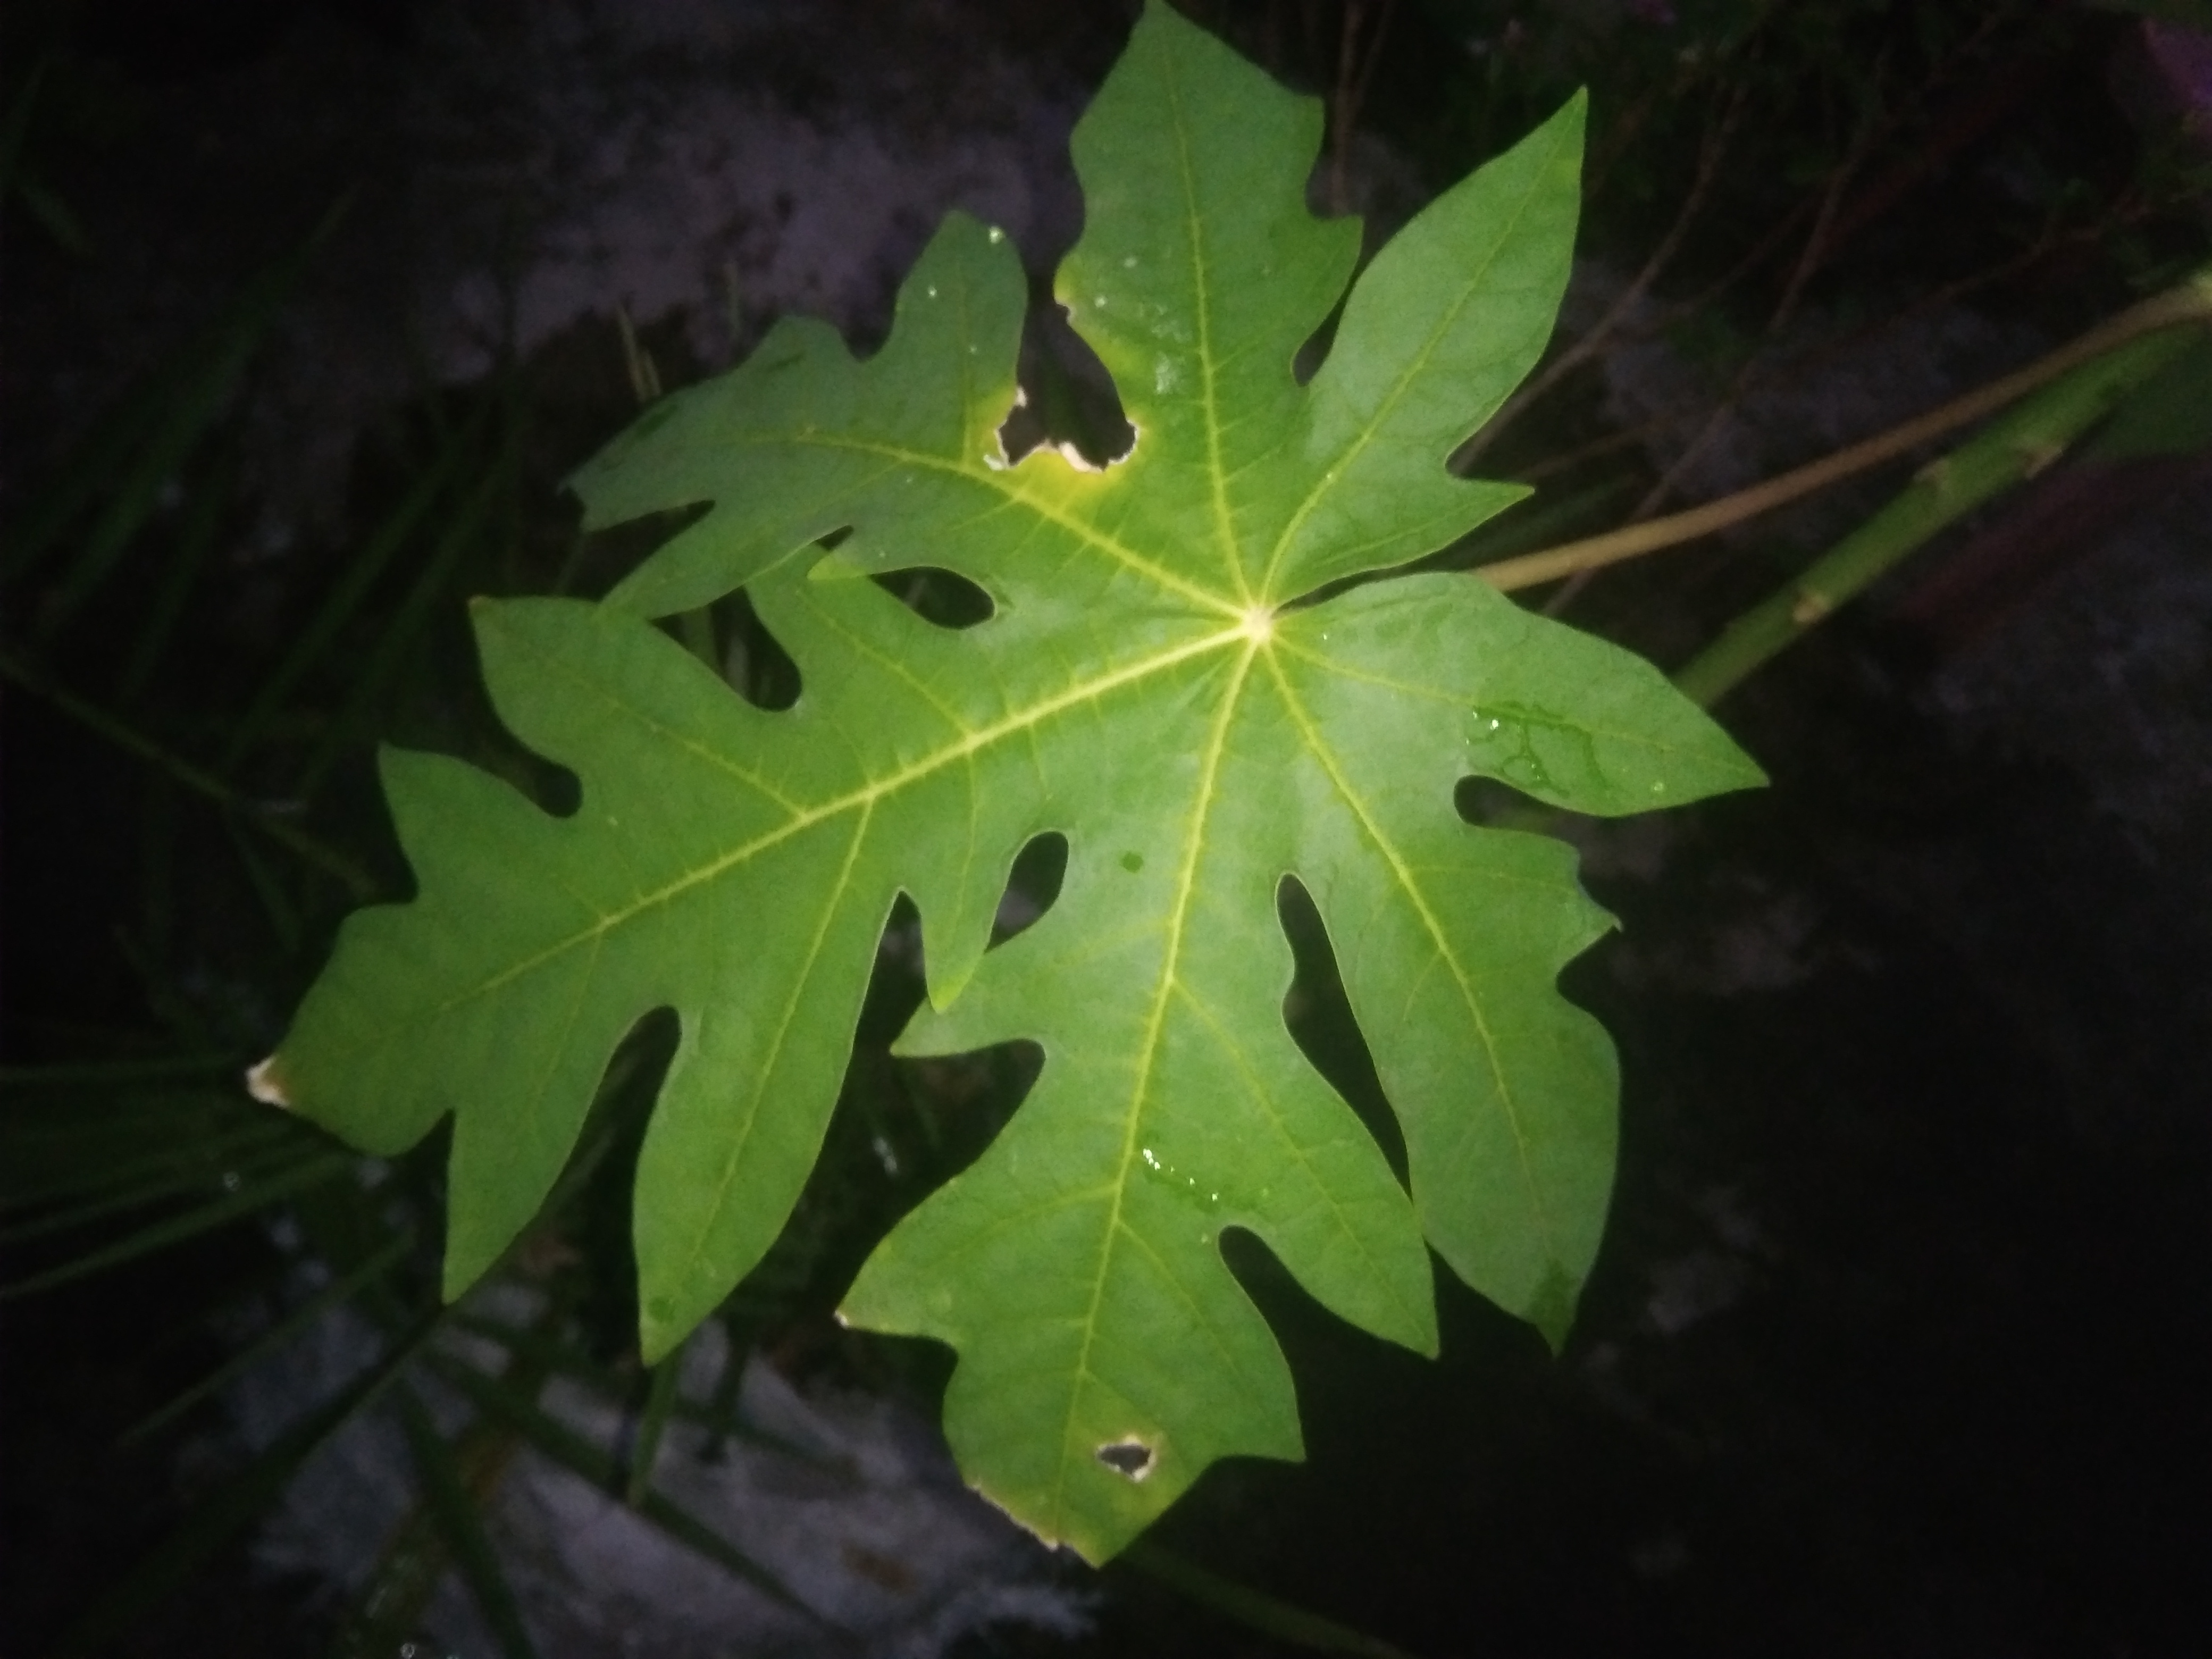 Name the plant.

papaya
